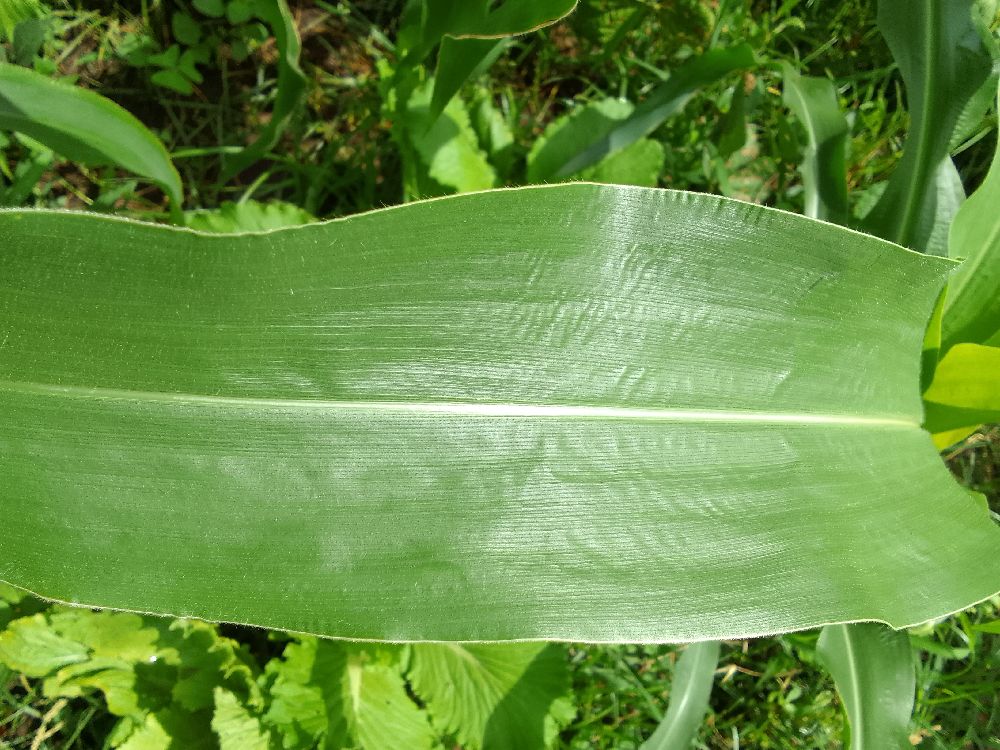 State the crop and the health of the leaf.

maize, healthy
